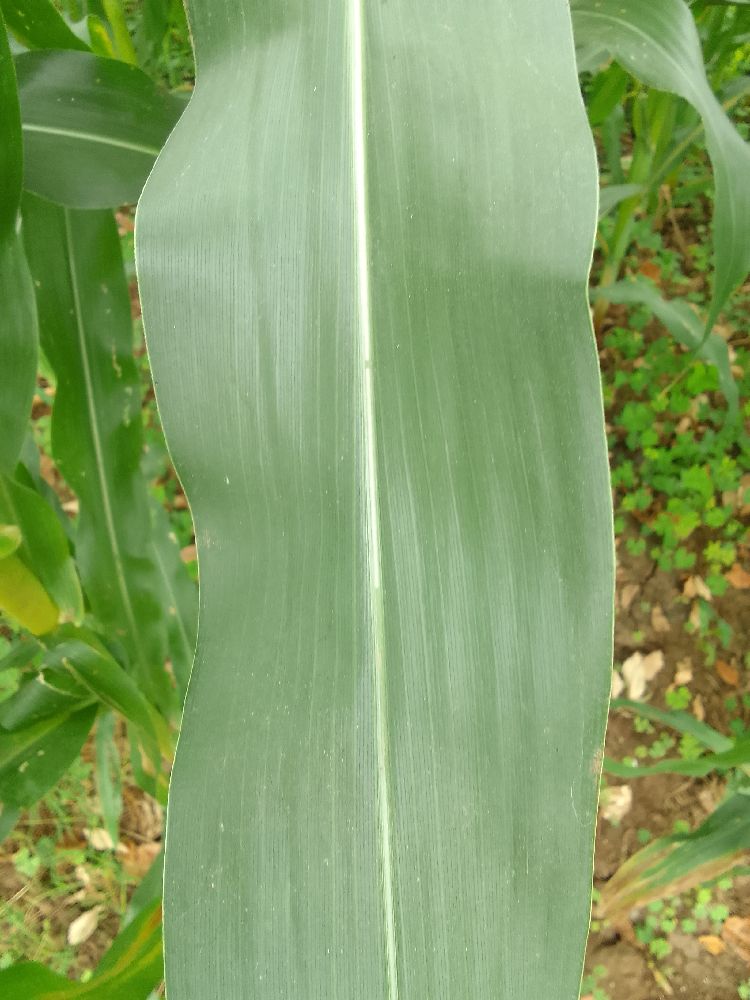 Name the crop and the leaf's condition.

maize, healthy
